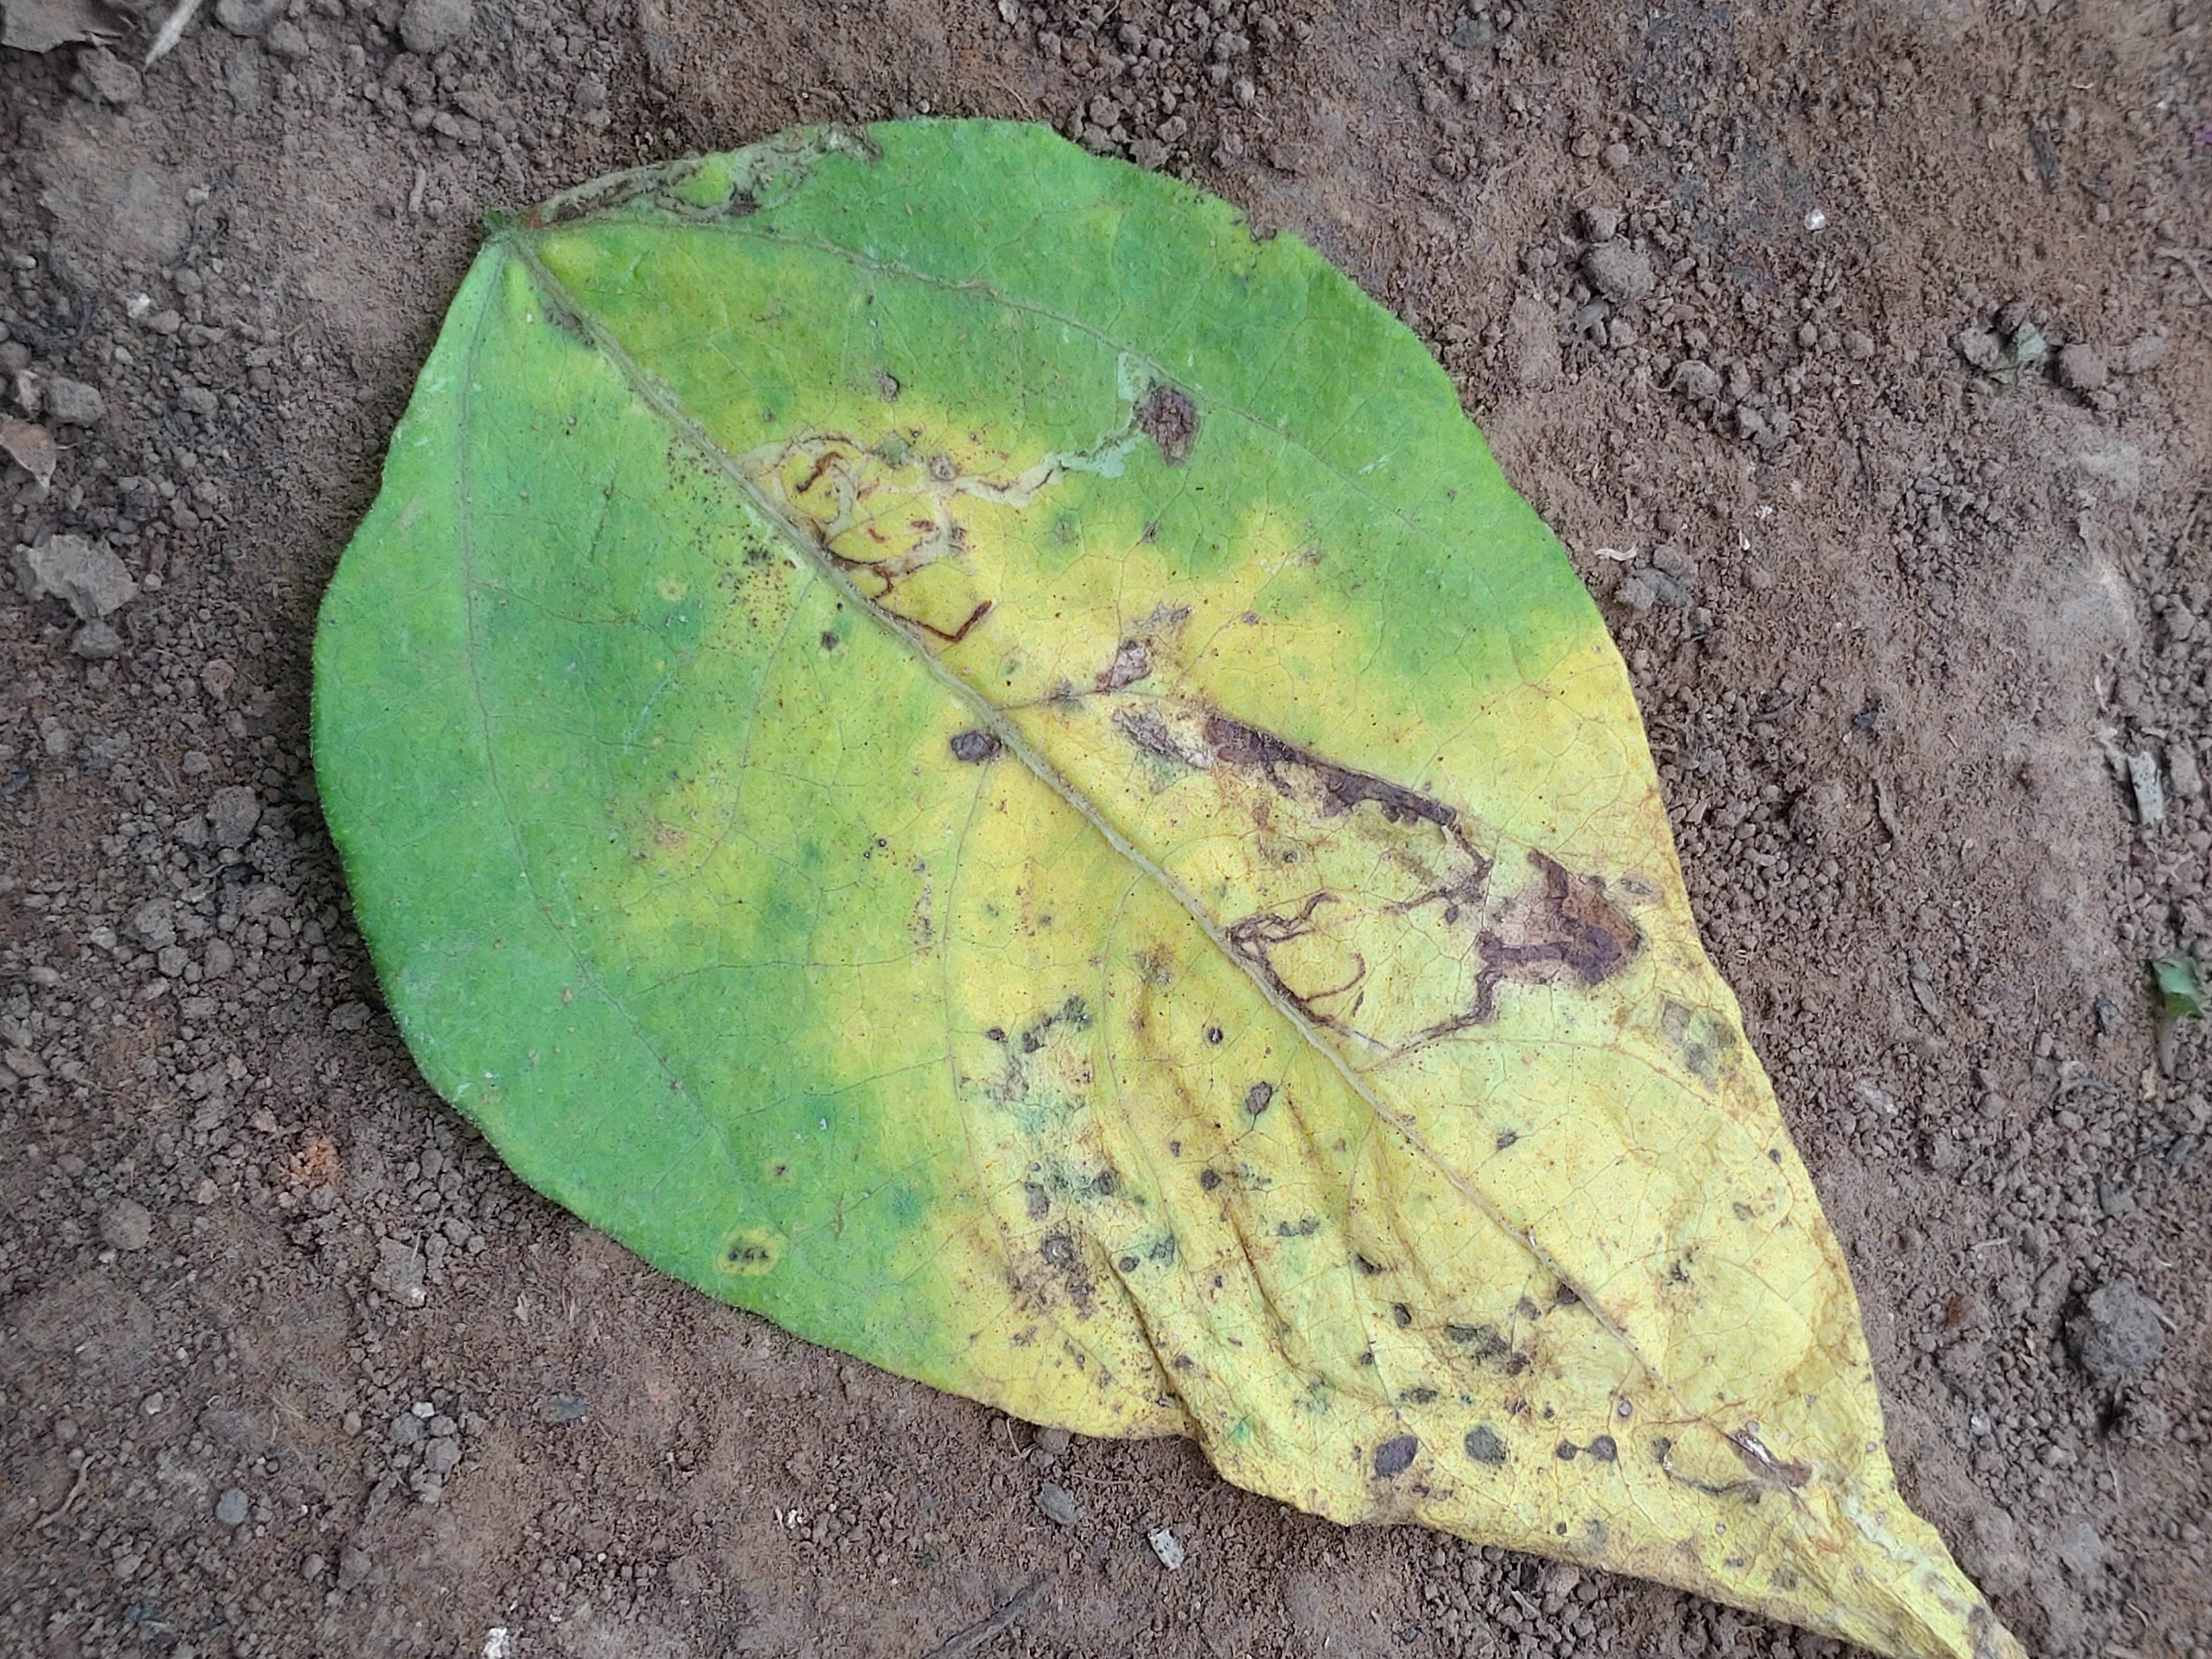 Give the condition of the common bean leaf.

anthracnose
